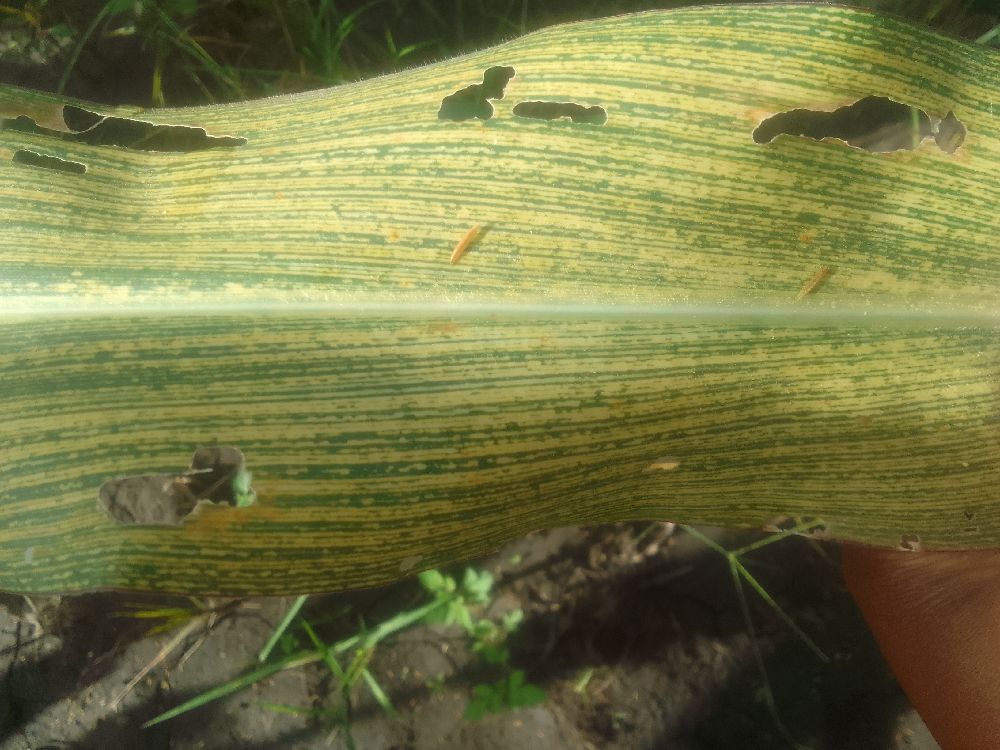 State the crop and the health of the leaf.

maize, maize streak virus
